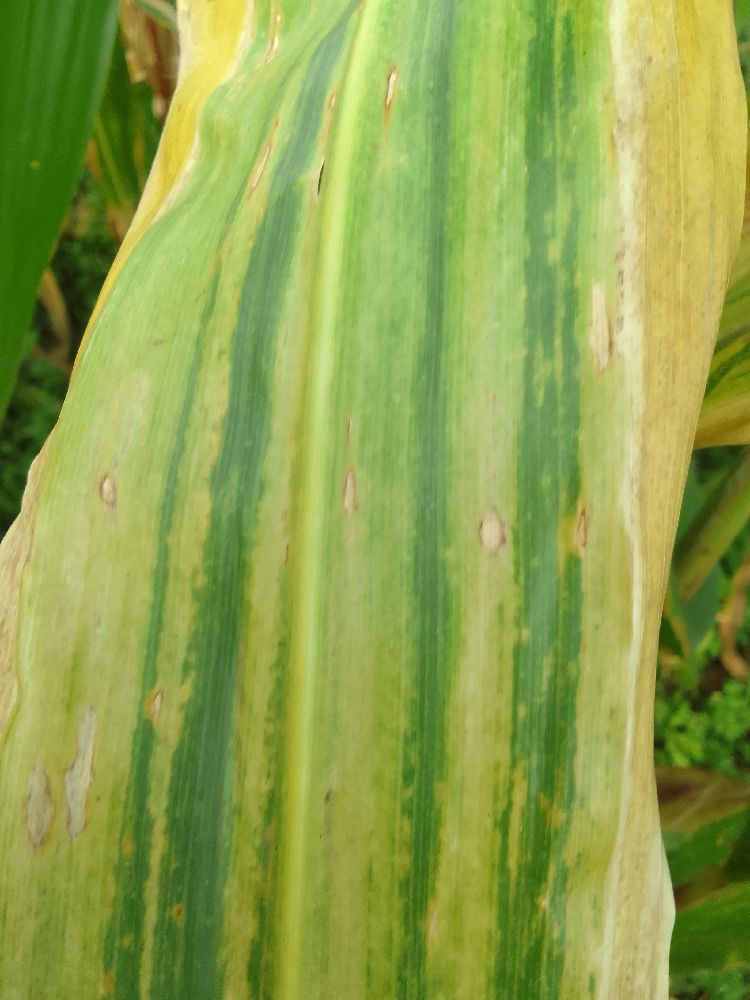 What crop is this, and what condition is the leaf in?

maize, maize lethal necrosis
